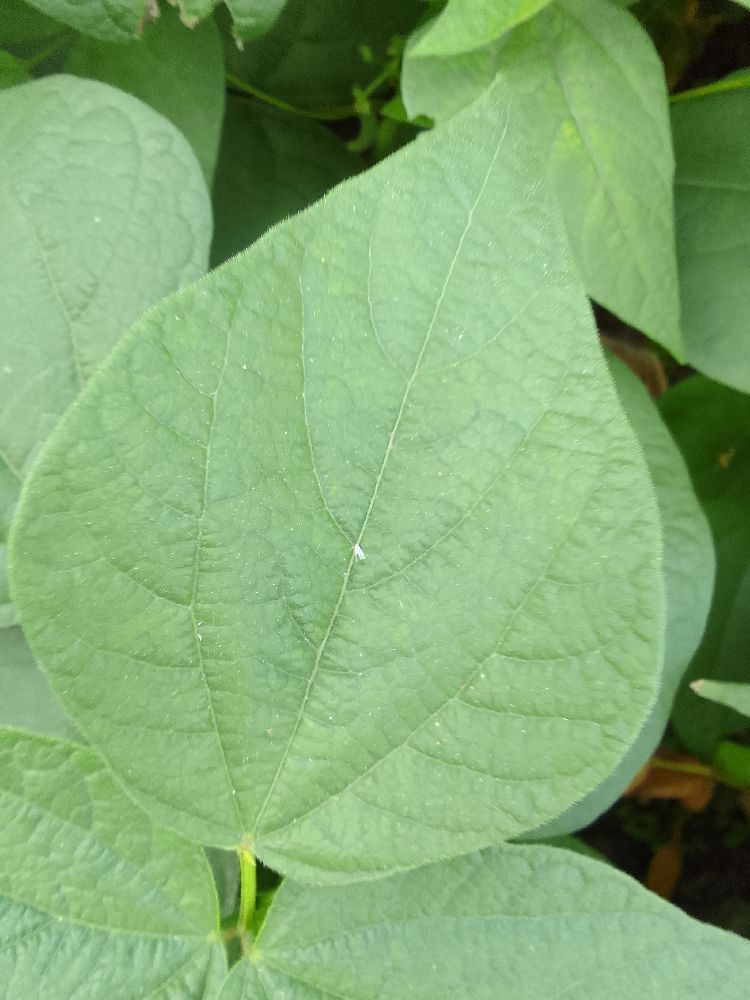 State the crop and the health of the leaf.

common bean, healthy
